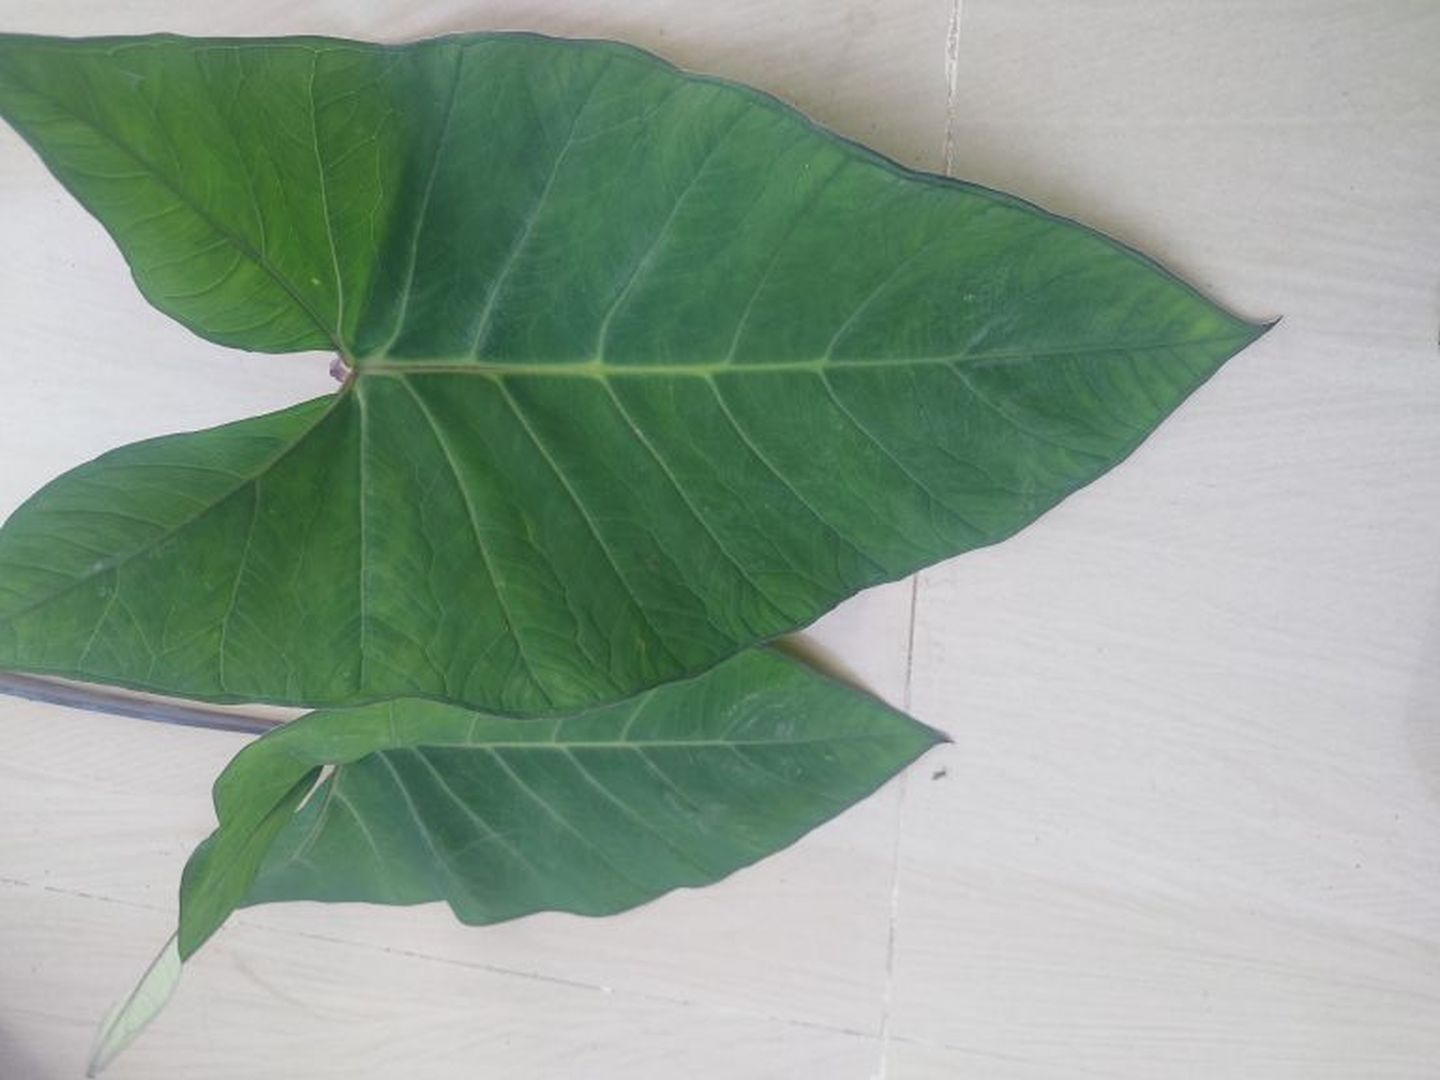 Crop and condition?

taro, healthy
